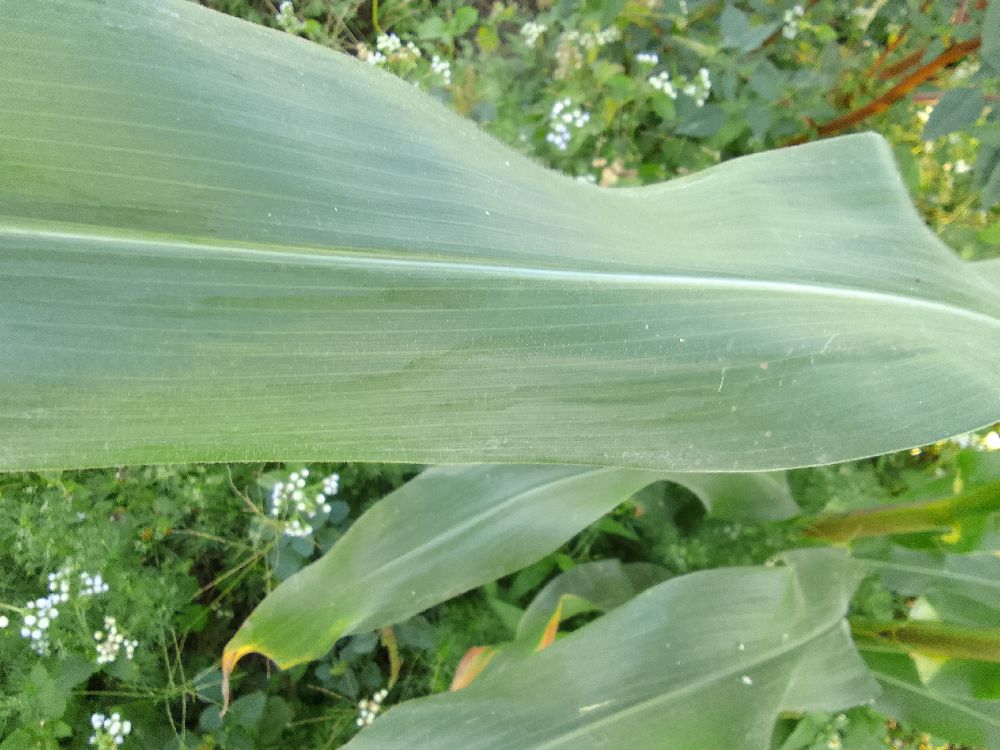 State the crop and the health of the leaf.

maize, healthy
